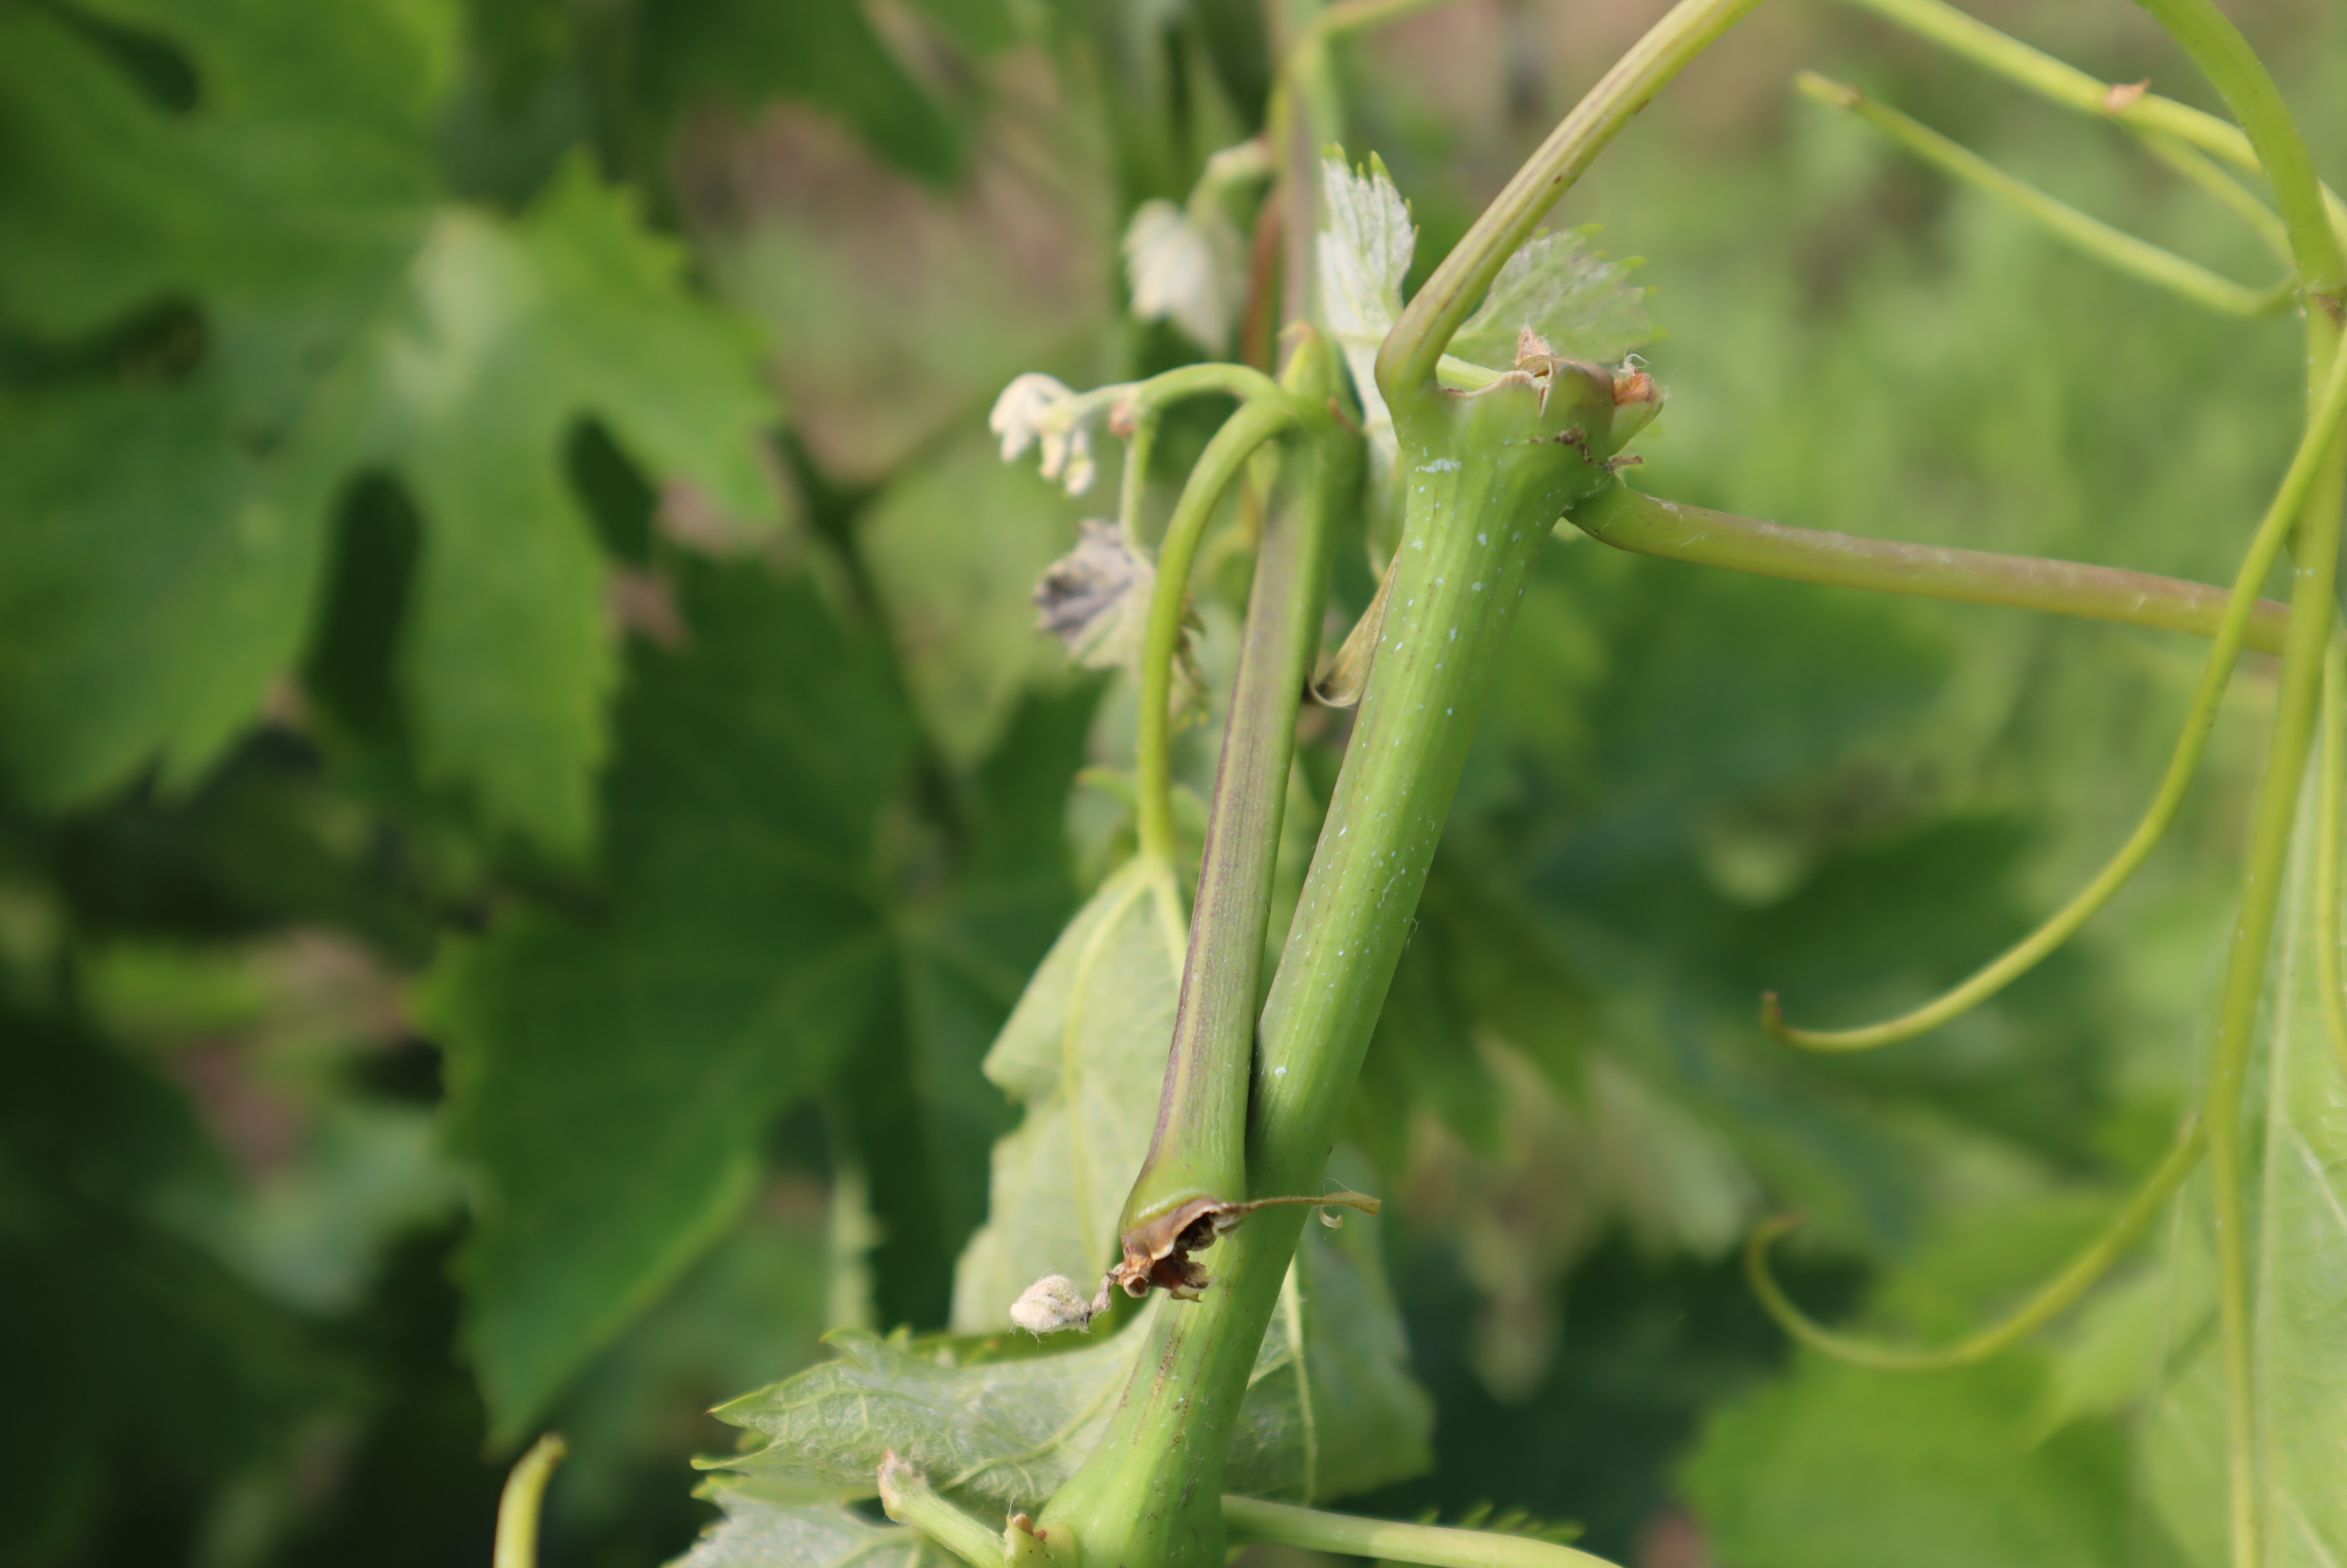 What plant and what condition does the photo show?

grapevine, mechanical damage
